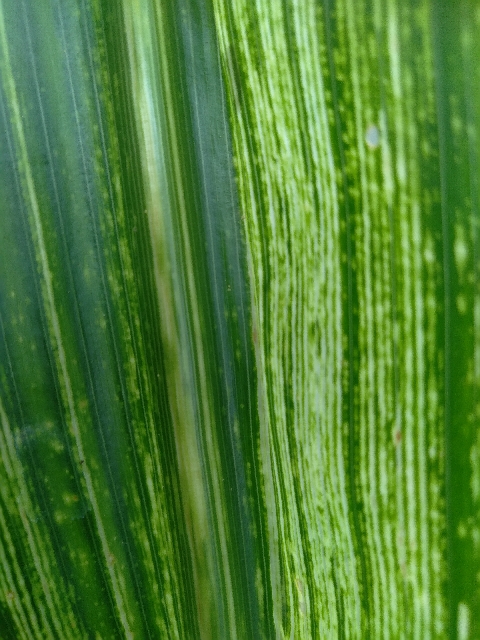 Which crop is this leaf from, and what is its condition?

maize, maize streak virus
